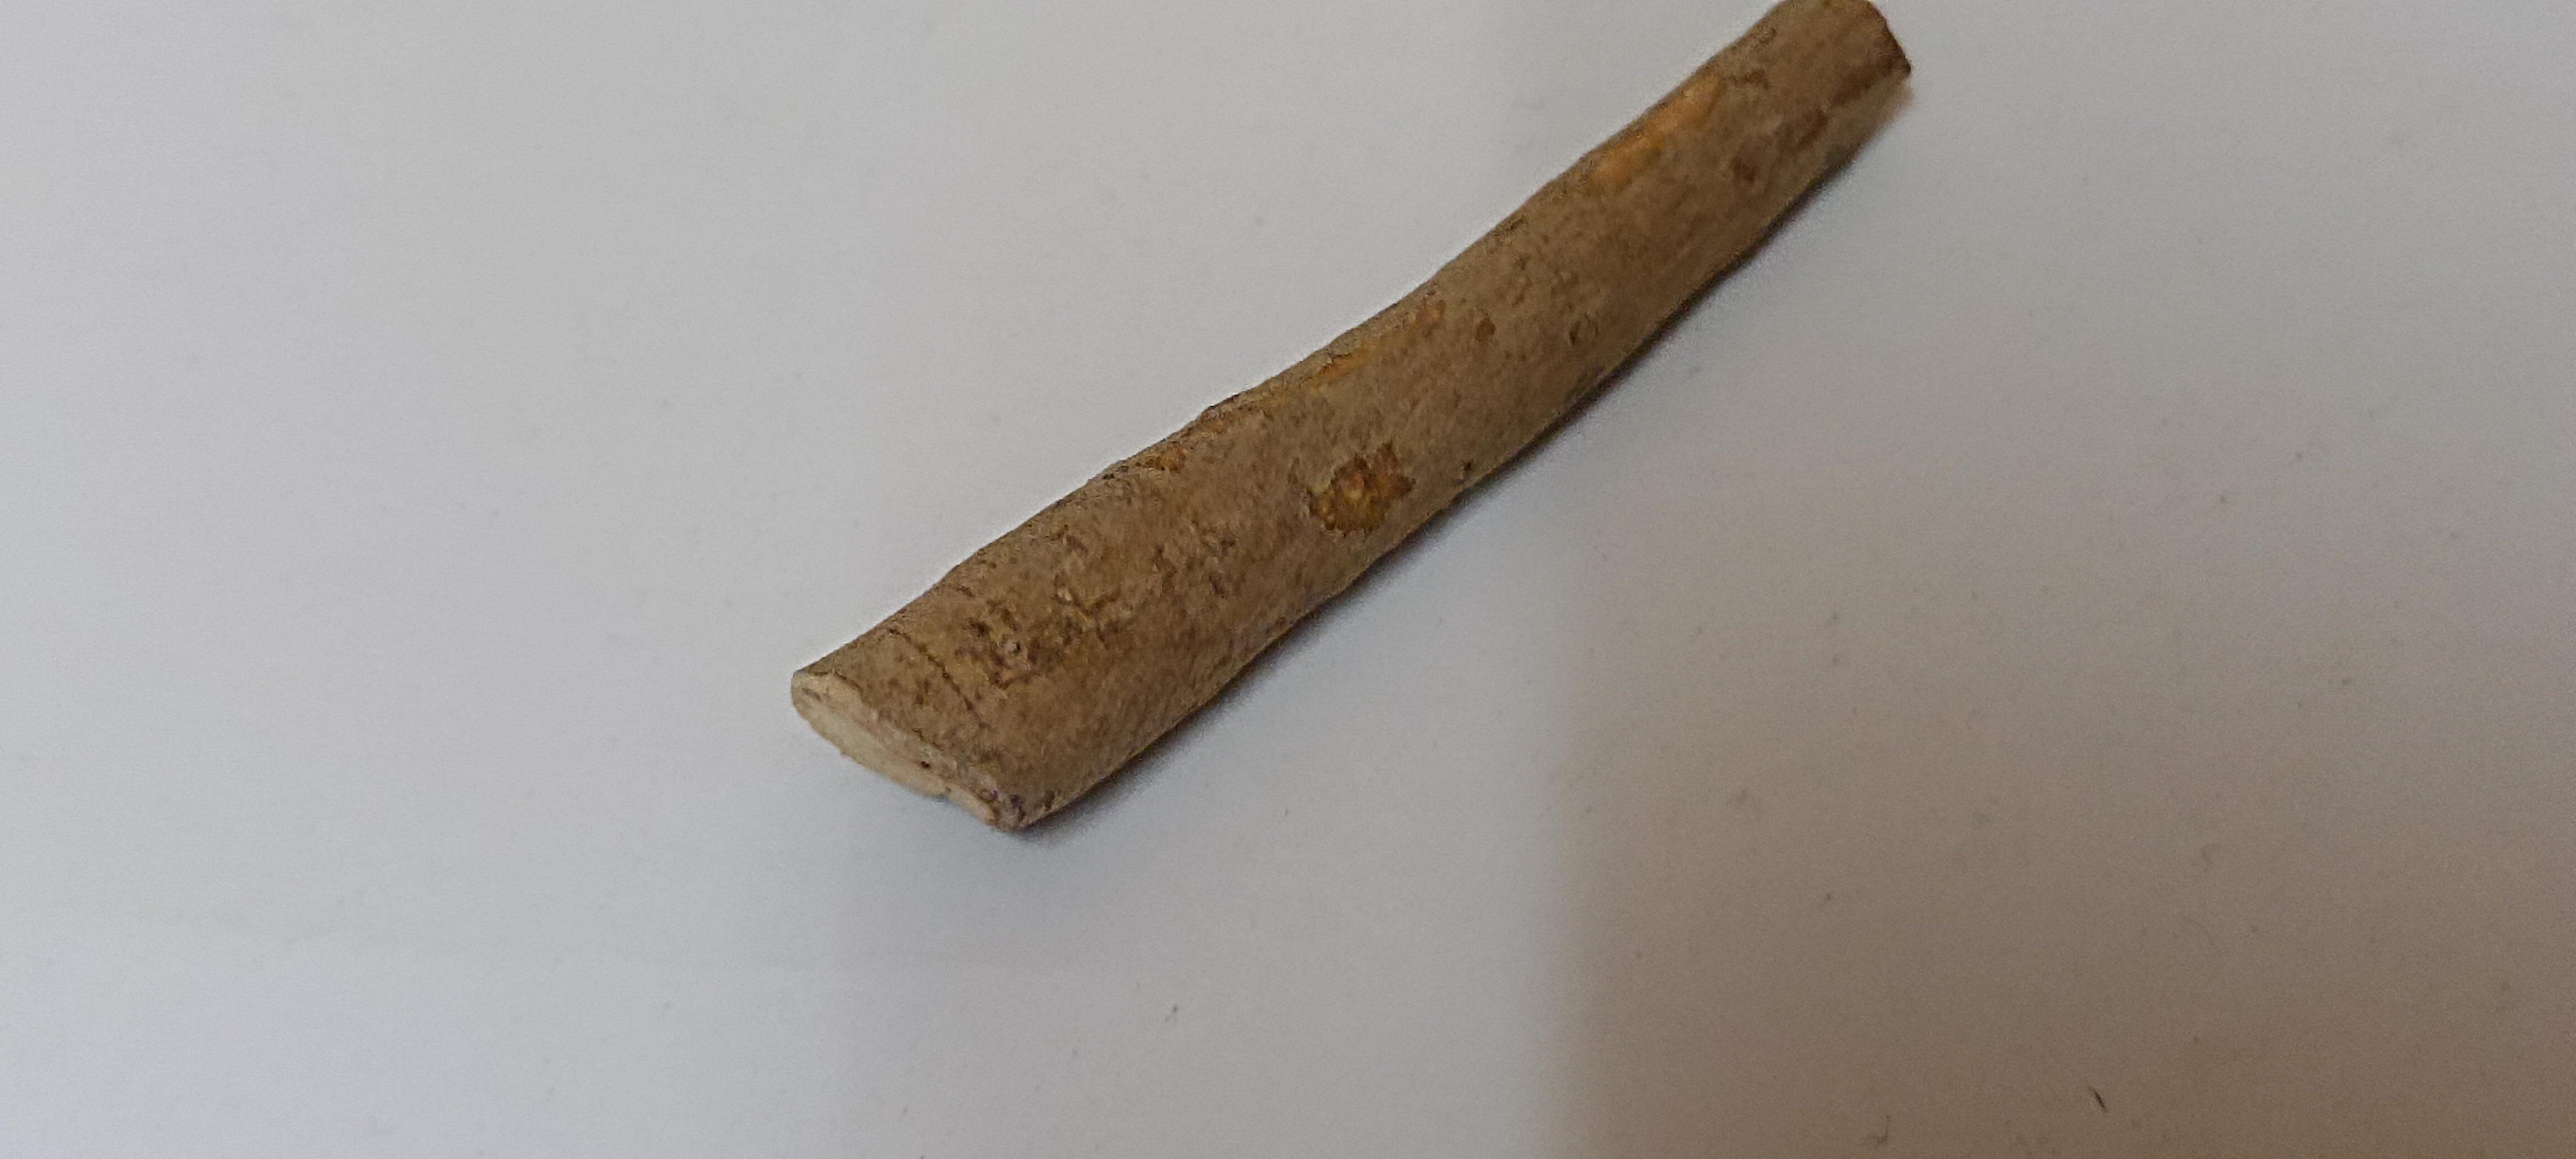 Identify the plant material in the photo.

ashwagandha
